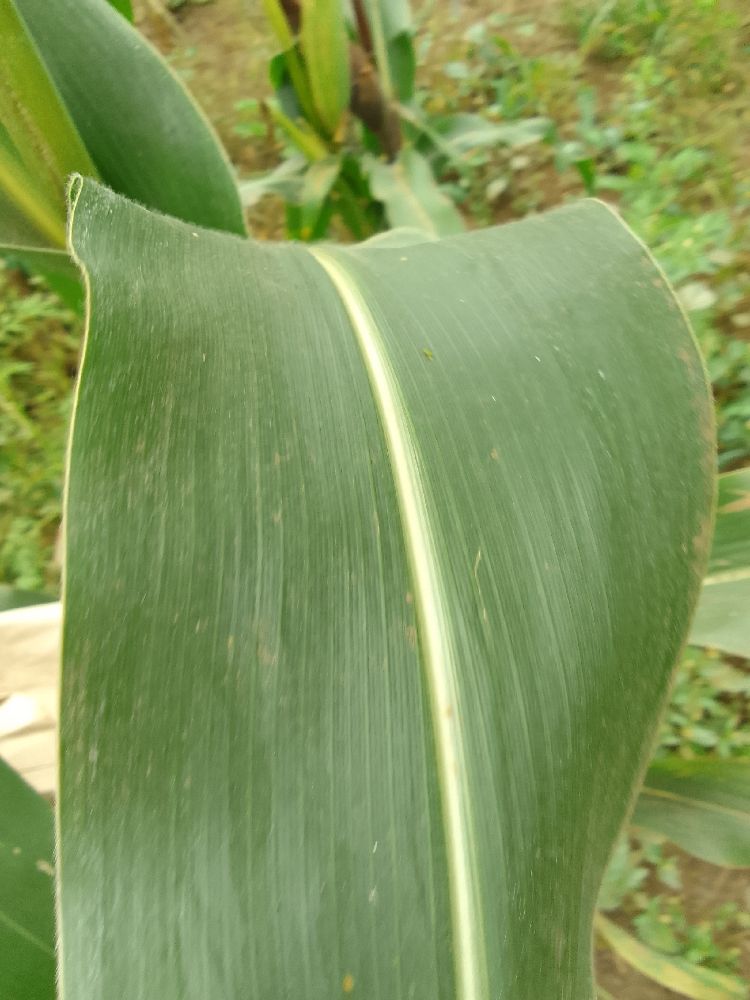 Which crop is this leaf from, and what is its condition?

maize, healthy
